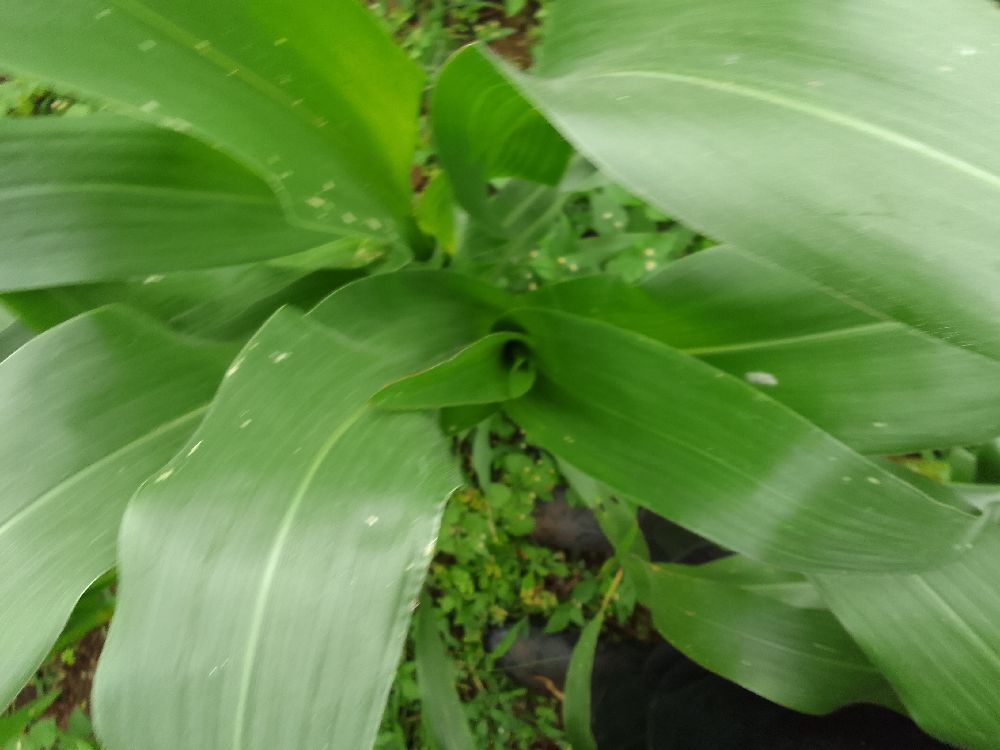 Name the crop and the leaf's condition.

maize, healthy
